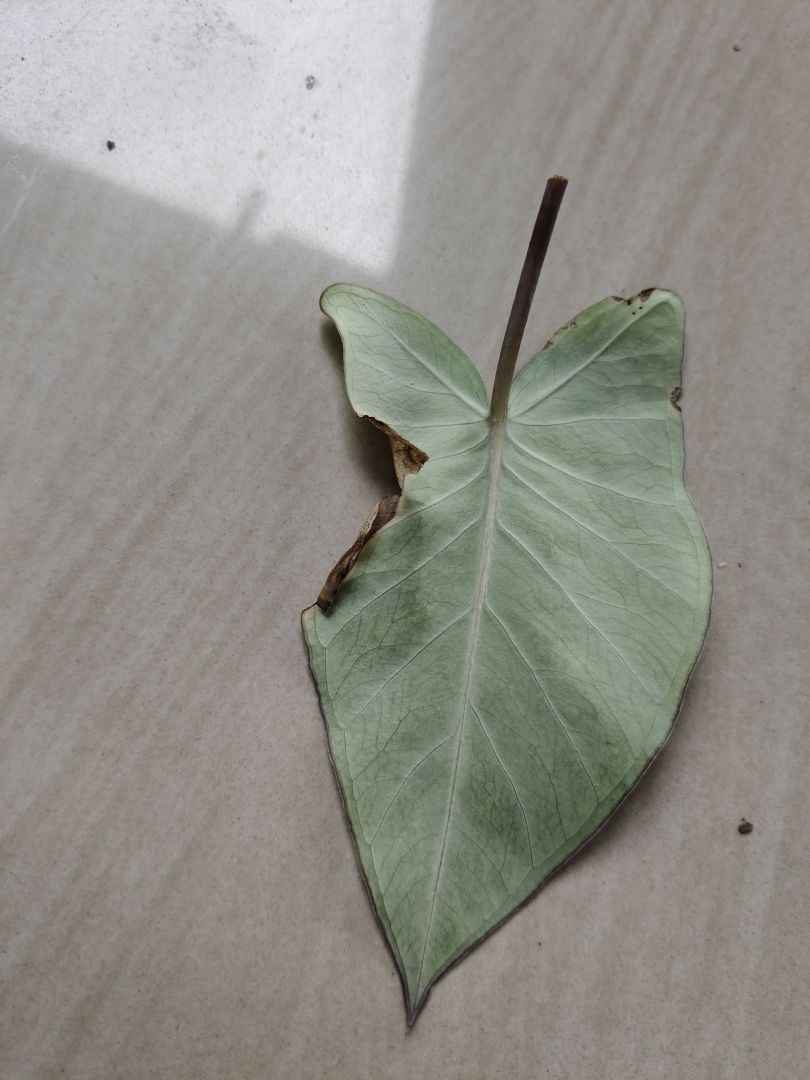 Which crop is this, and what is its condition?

taro, leaf blight
